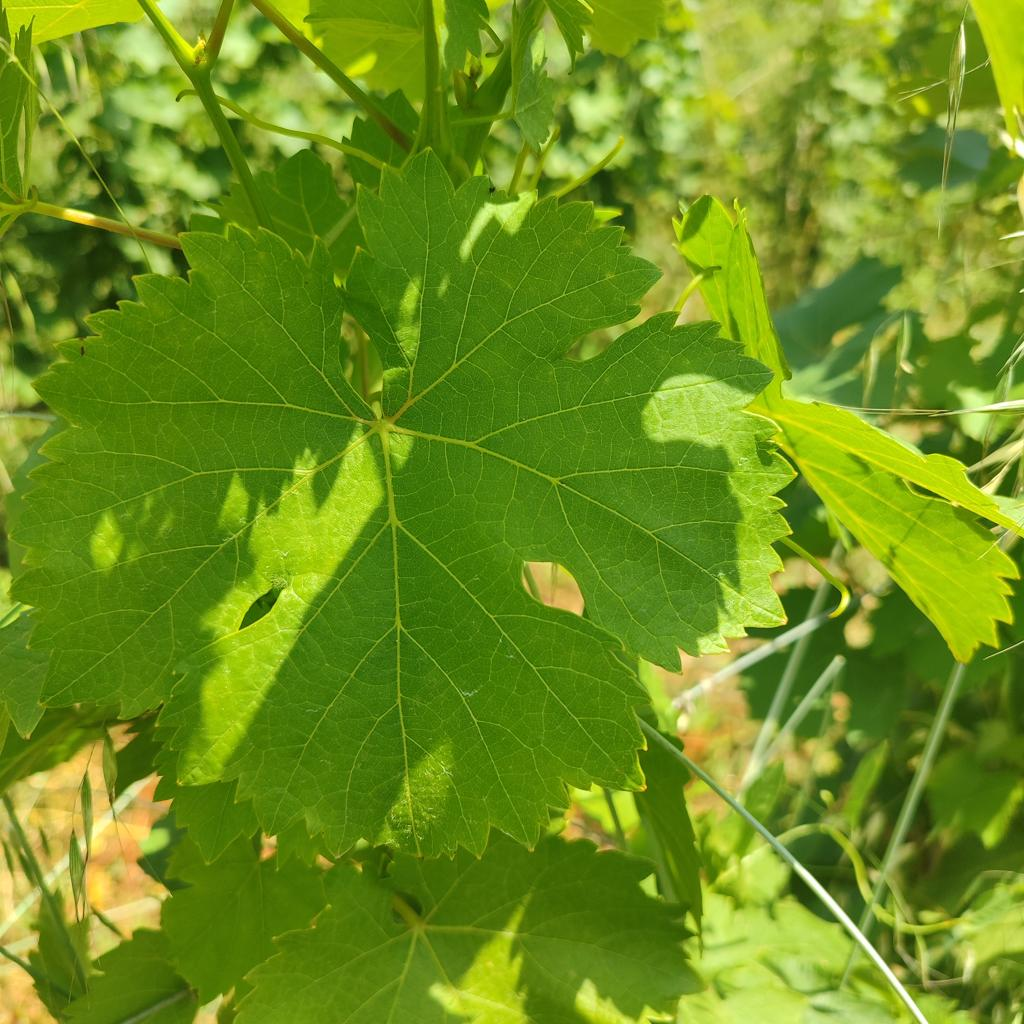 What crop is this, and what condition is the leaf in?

grapevine, healthy
